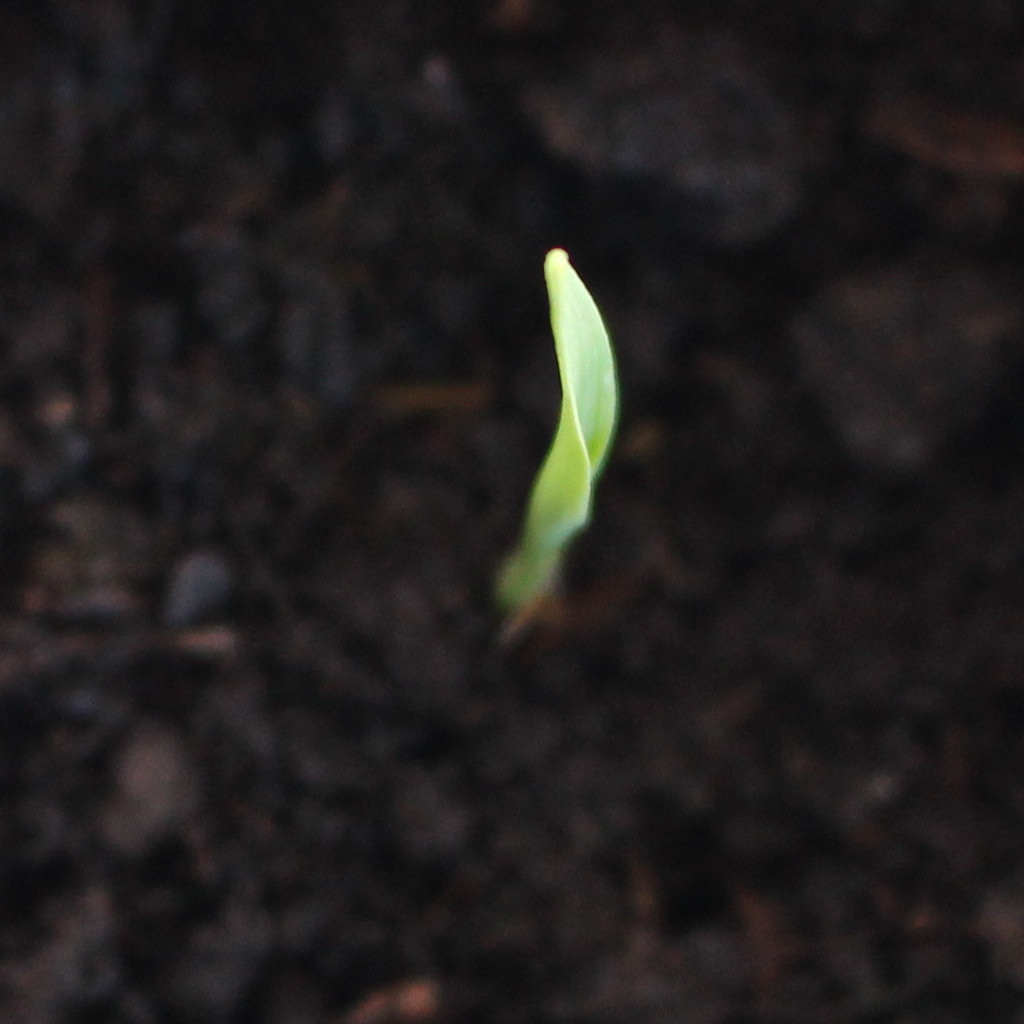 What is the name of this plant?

Avena sterilis
